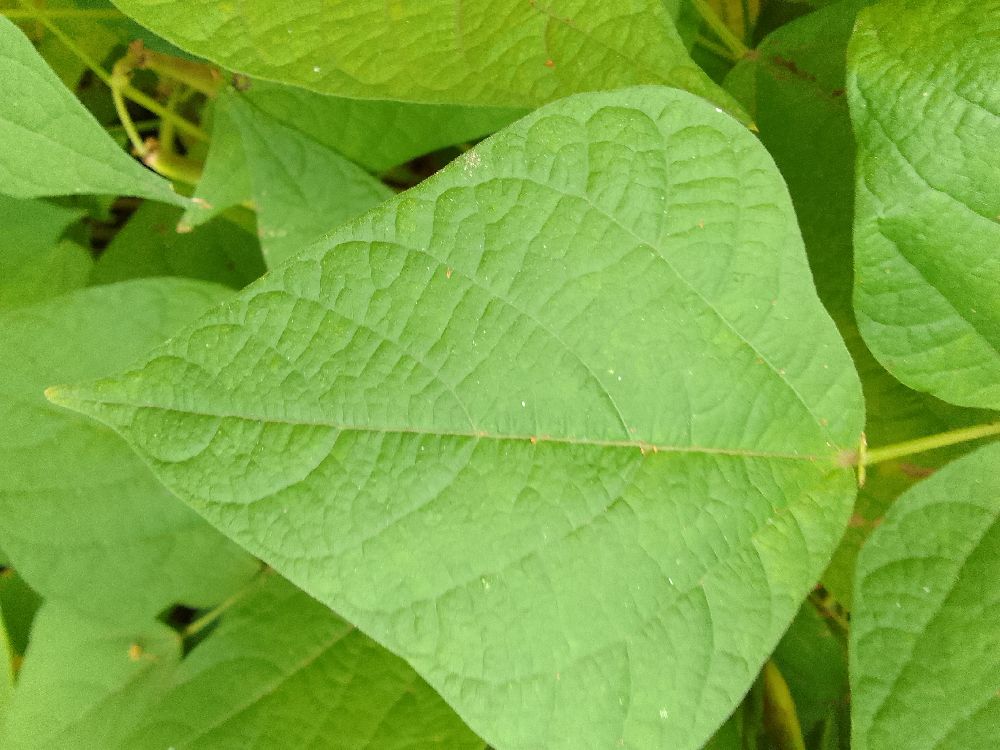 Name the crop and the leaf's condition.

common bean, healthy
